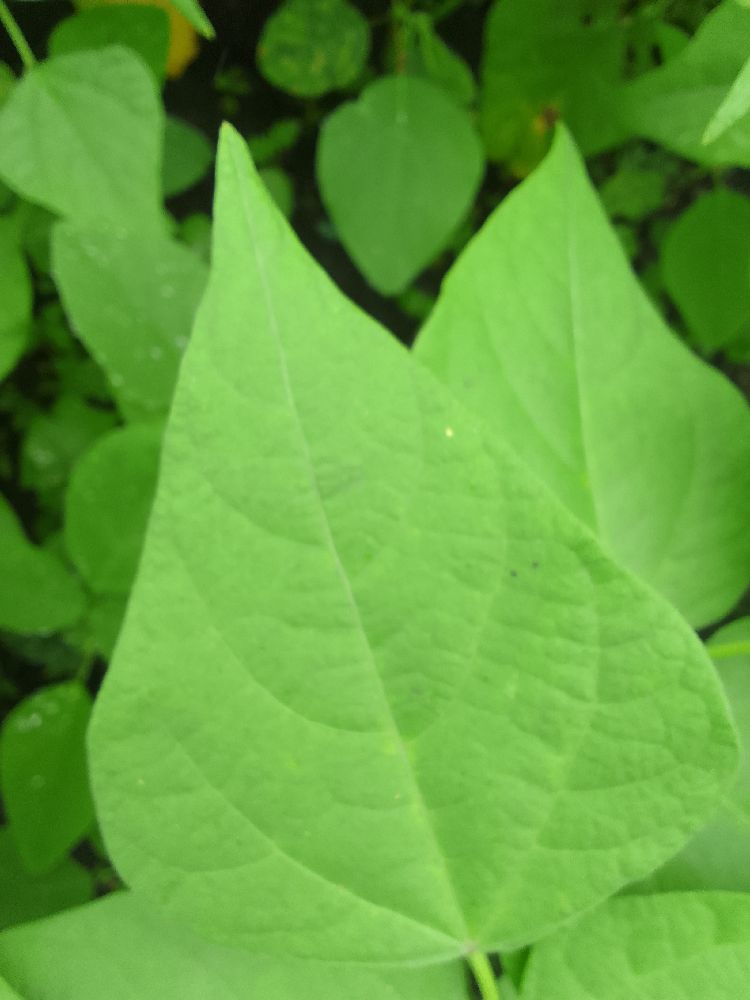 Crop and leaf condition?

common bean, healthy
